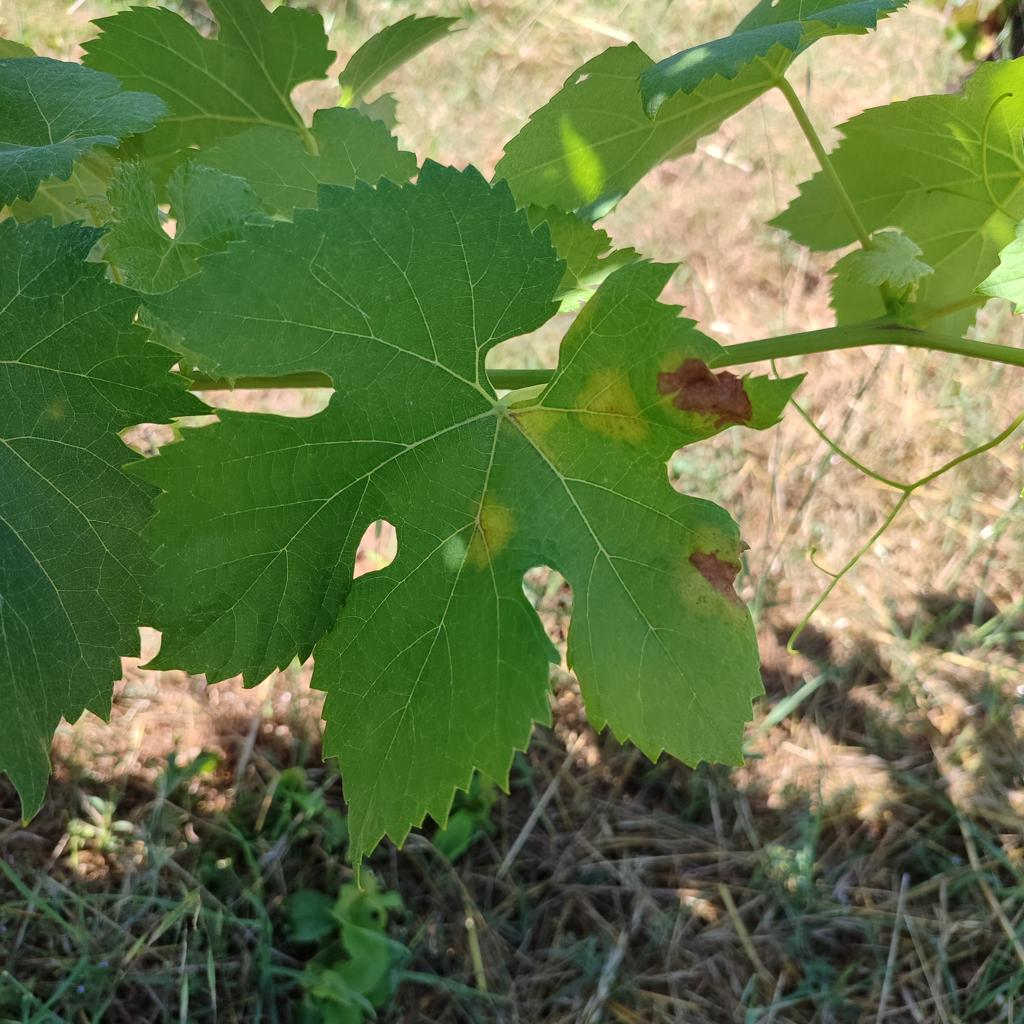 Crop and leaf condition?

grapevine, downy mildew
